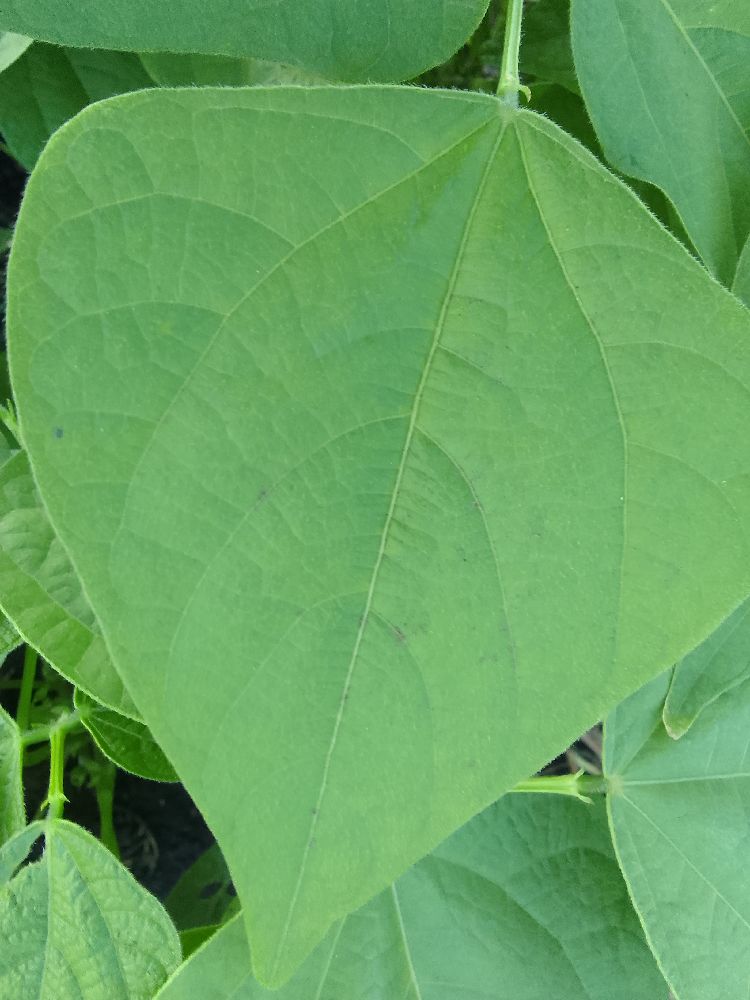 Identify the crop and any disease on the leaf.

common bean, healthy
